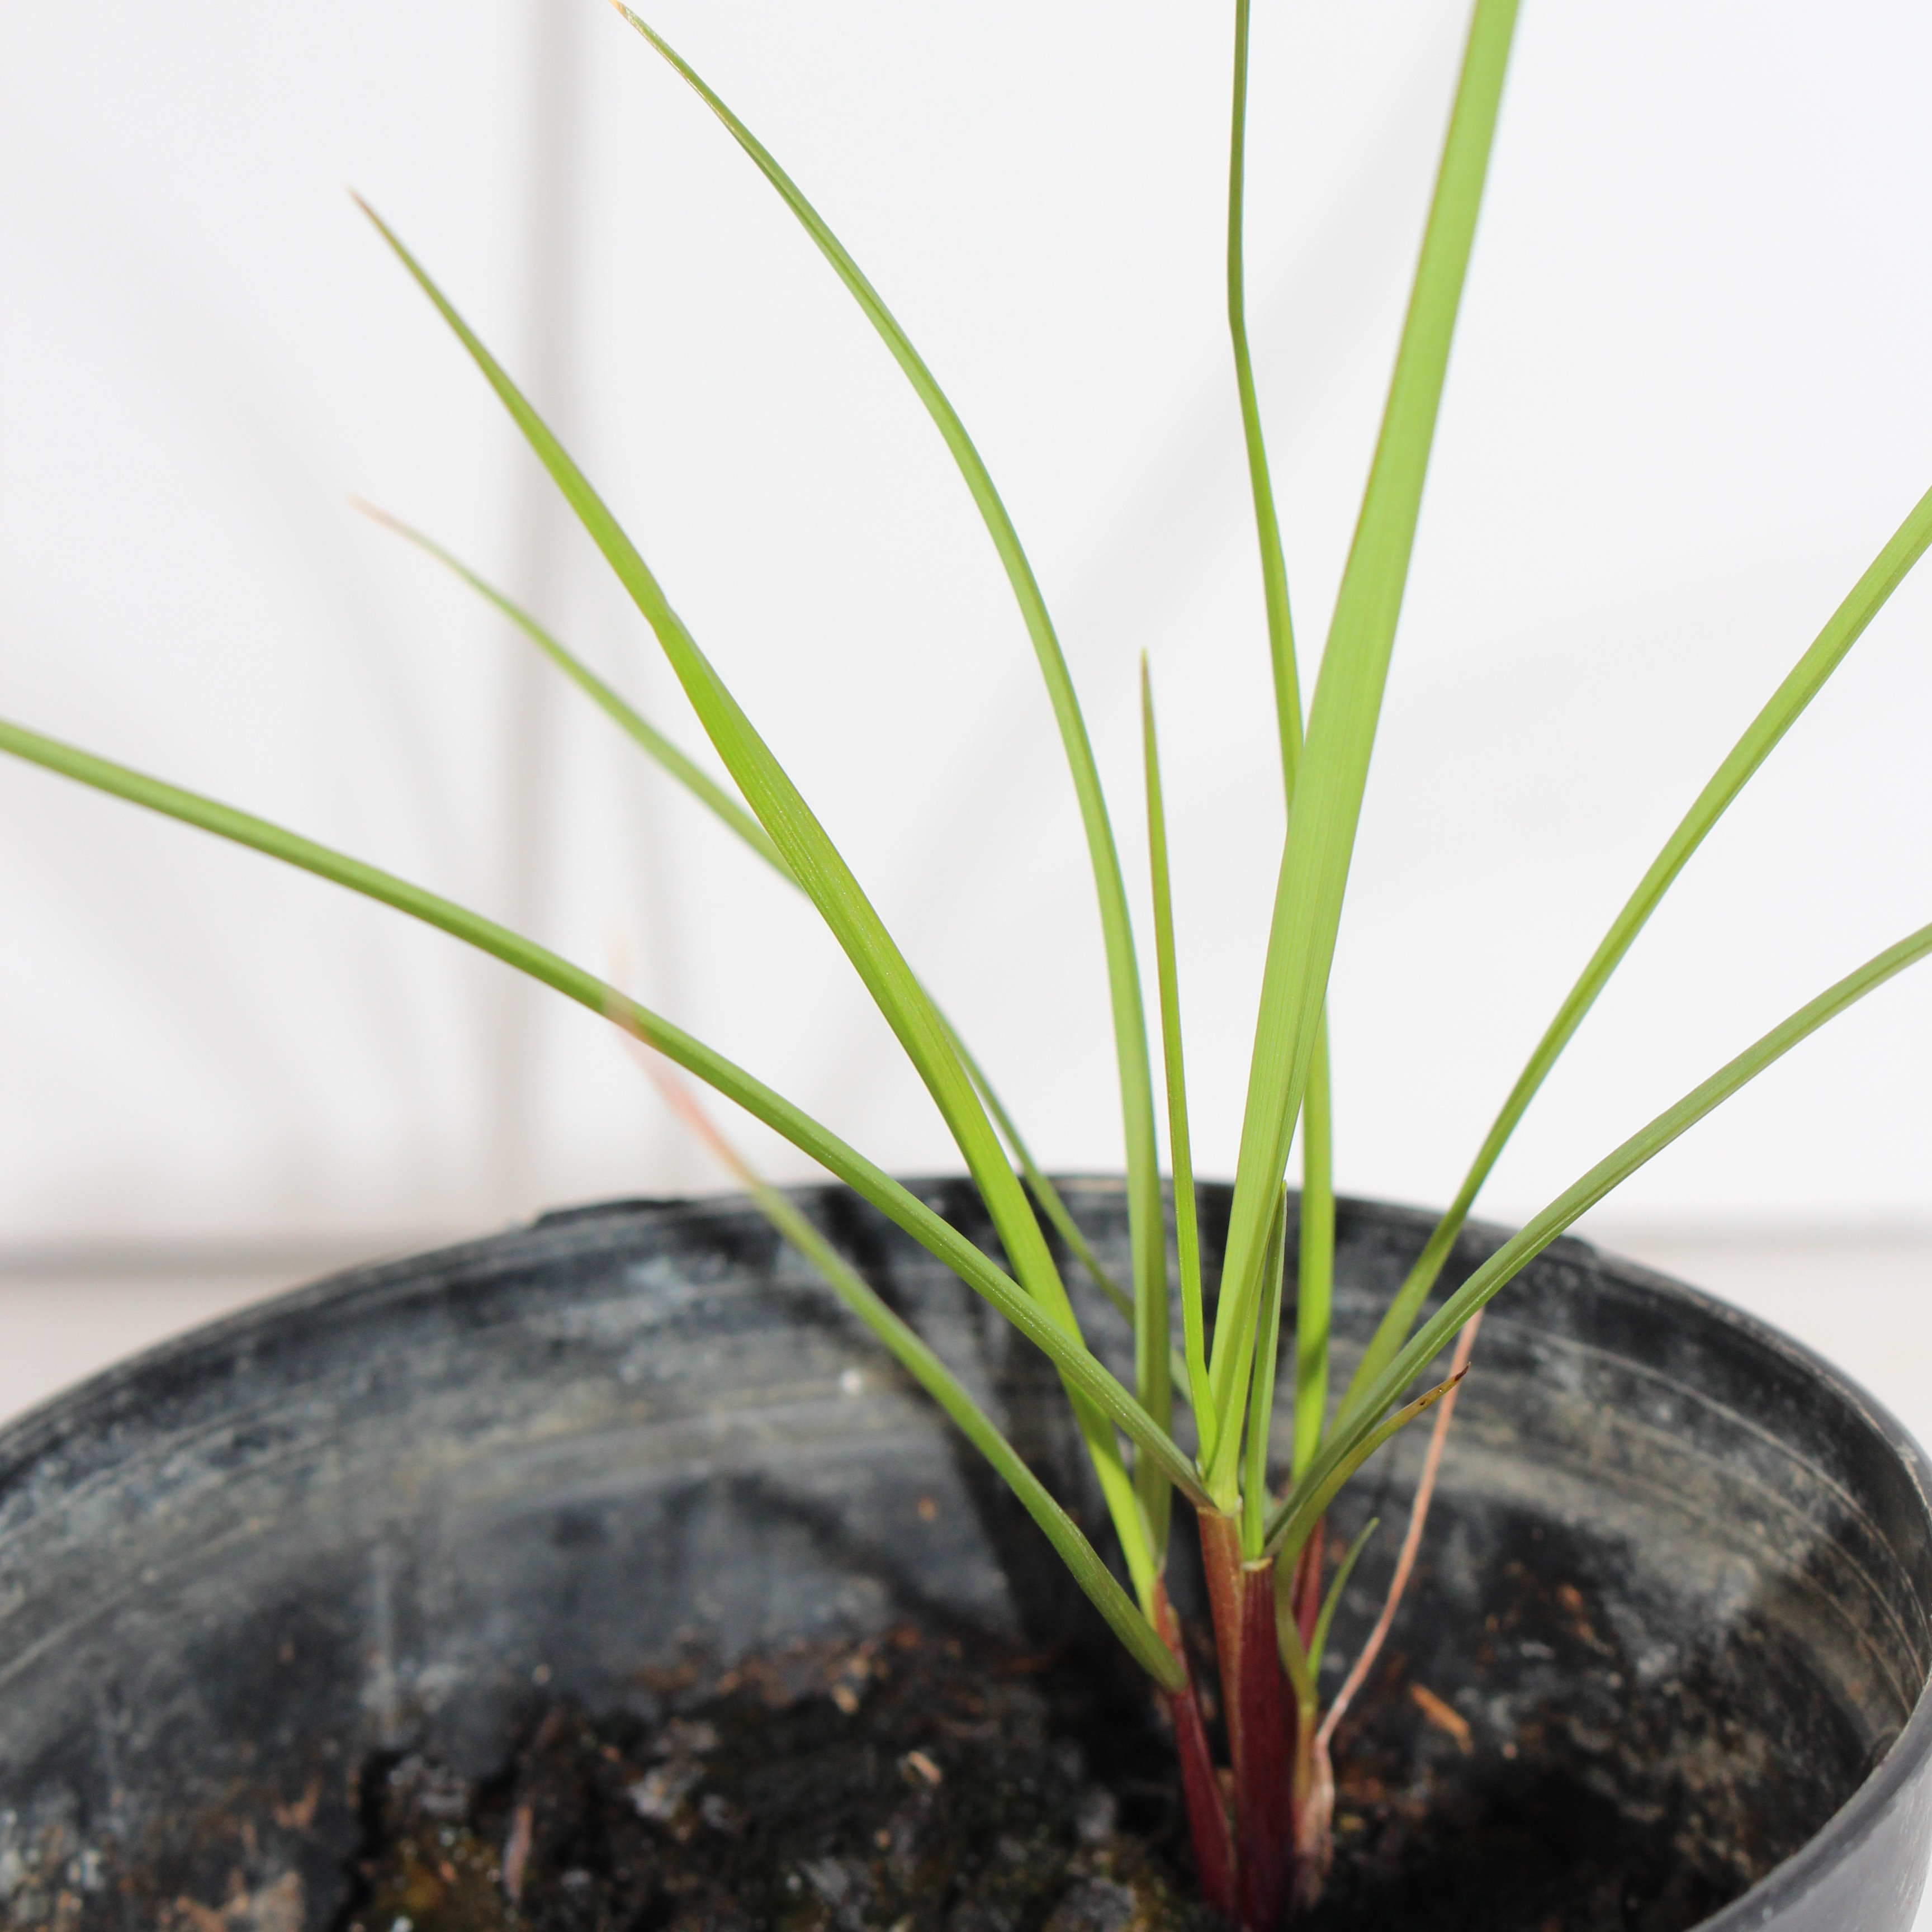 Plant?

Lolium multiflorum
